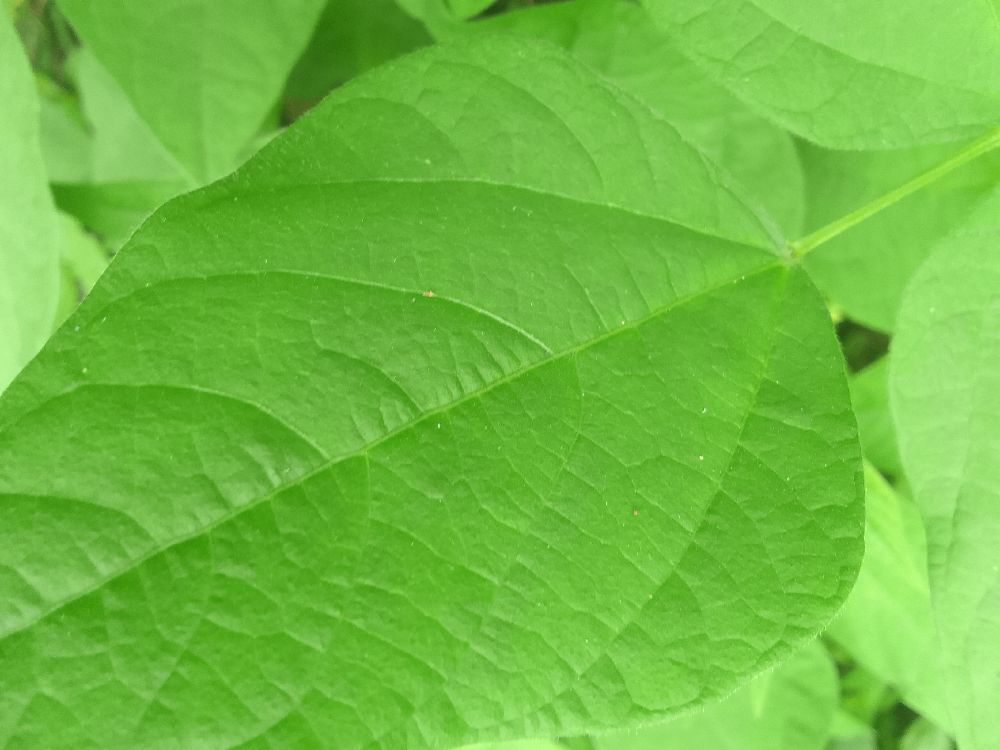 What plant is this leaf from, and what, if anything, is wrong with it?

common bean, healthy
